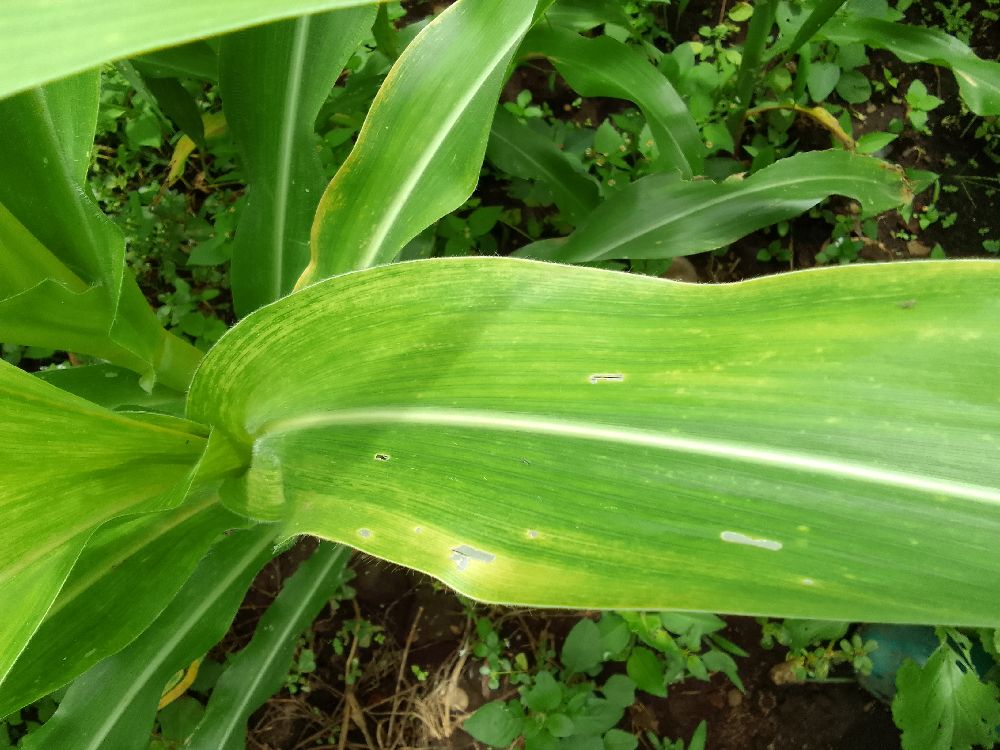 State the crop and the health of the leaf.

maize, maize lethal necrosis
